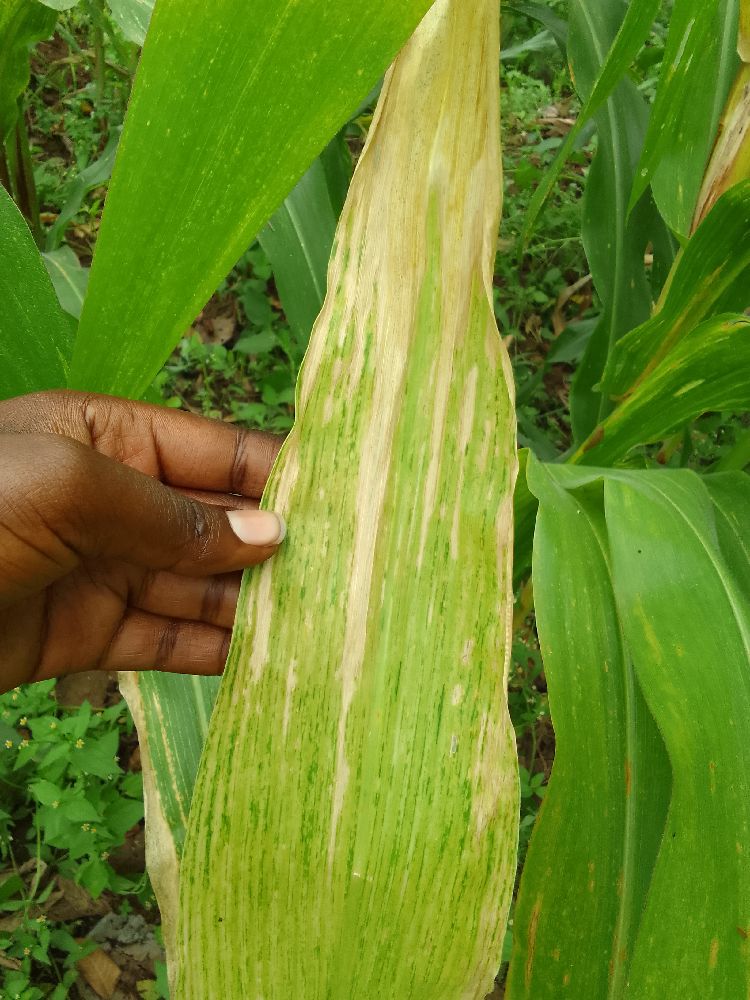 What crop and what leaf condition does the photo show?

maize, maize lethal necrosis
